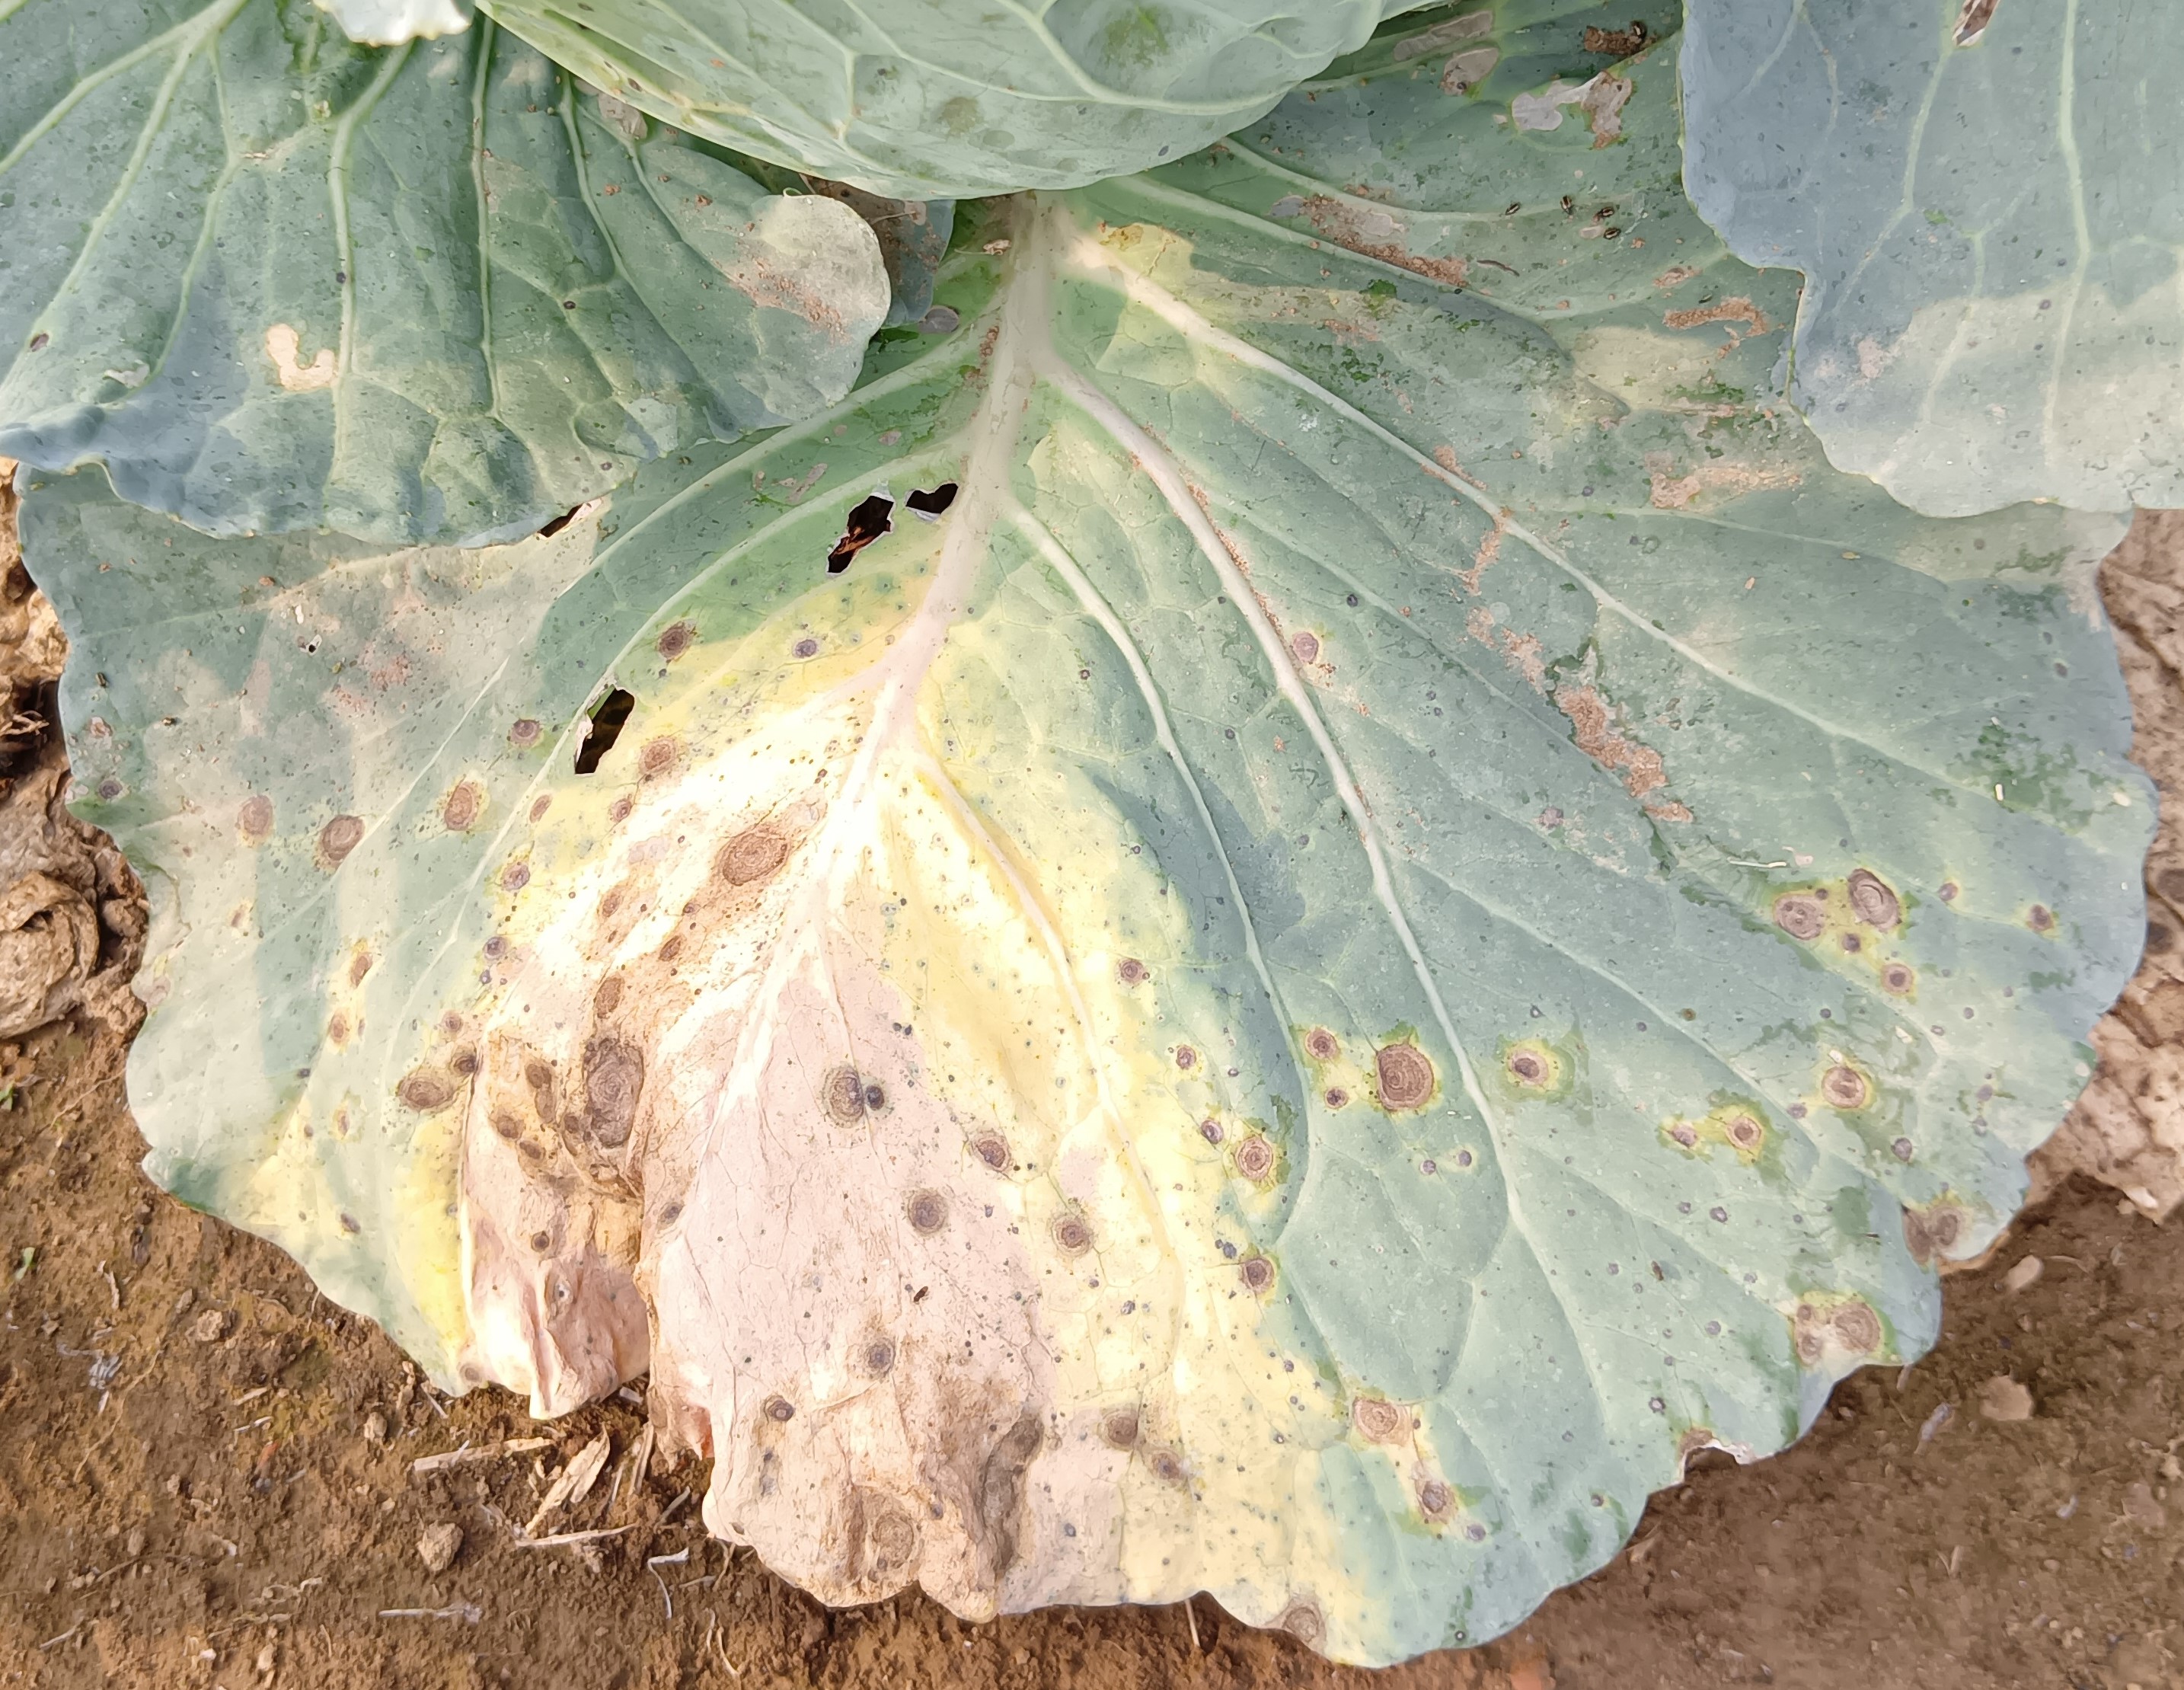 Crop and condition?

cabbage, alternaria
